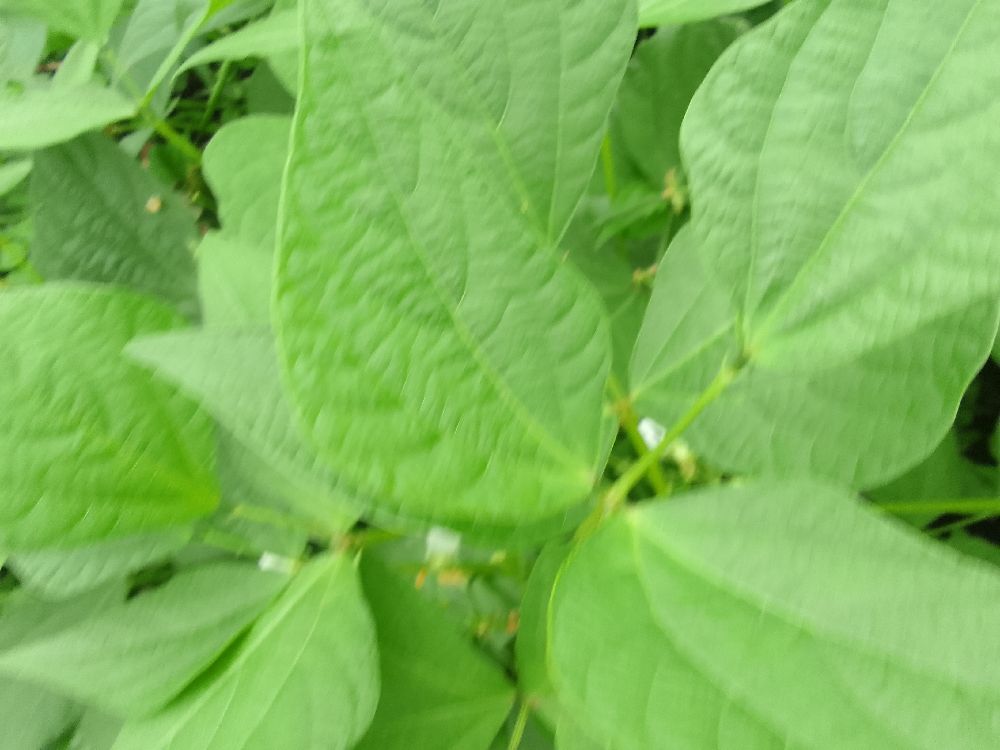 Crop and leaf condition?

common bean, healthy
